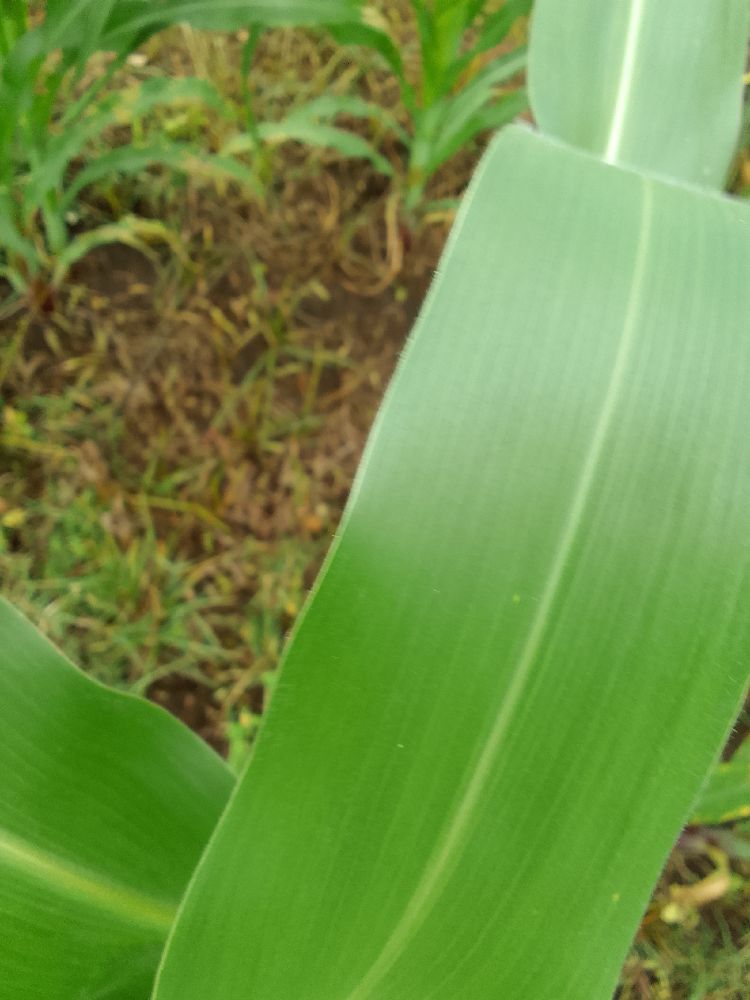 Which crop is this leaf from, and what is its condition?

maize, healthy
